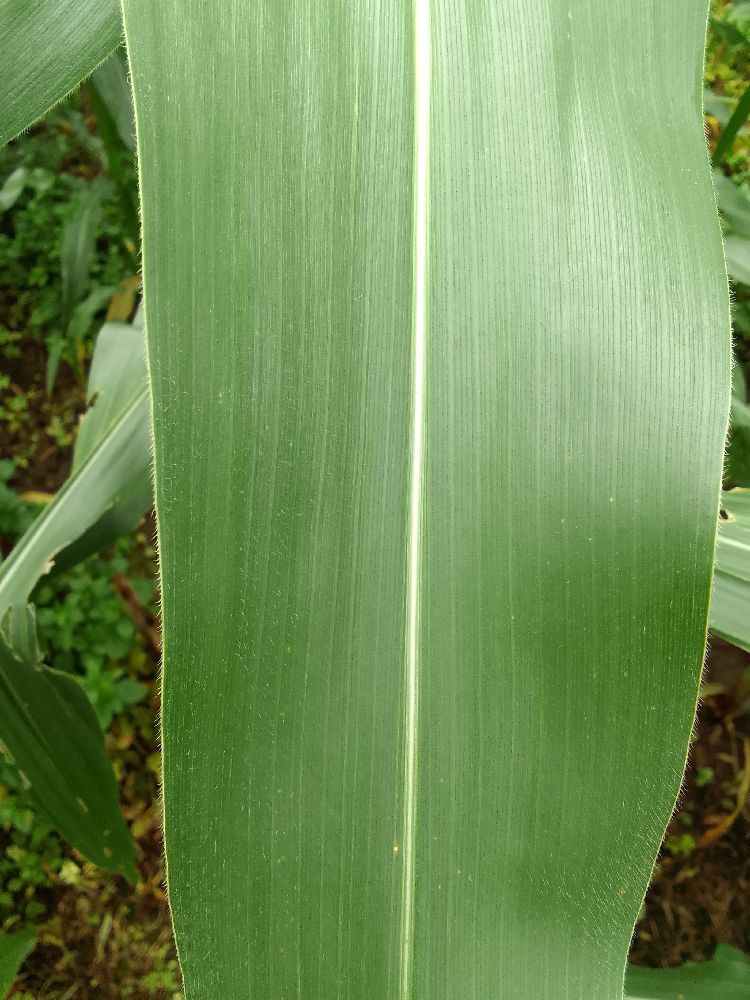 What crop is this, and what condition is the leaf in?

maize, healthy
